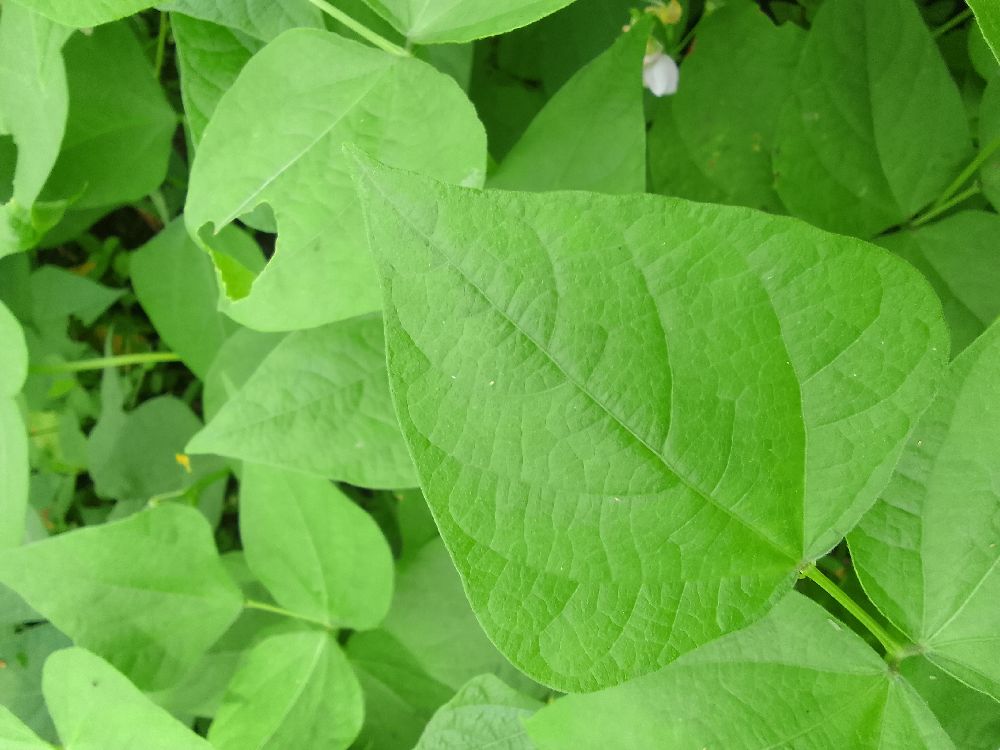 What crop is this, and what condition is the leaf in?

common bean, healthy
